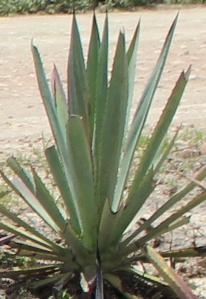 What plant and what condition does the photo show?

agave, small
